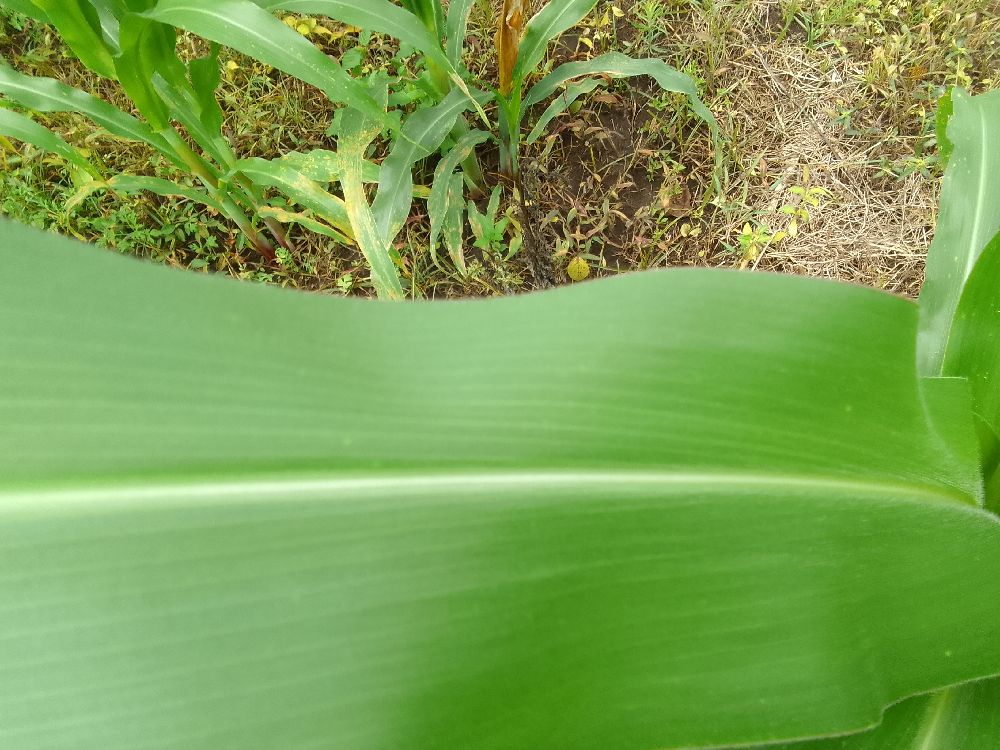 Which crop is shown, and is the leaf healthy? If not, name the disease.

maize, healthy
